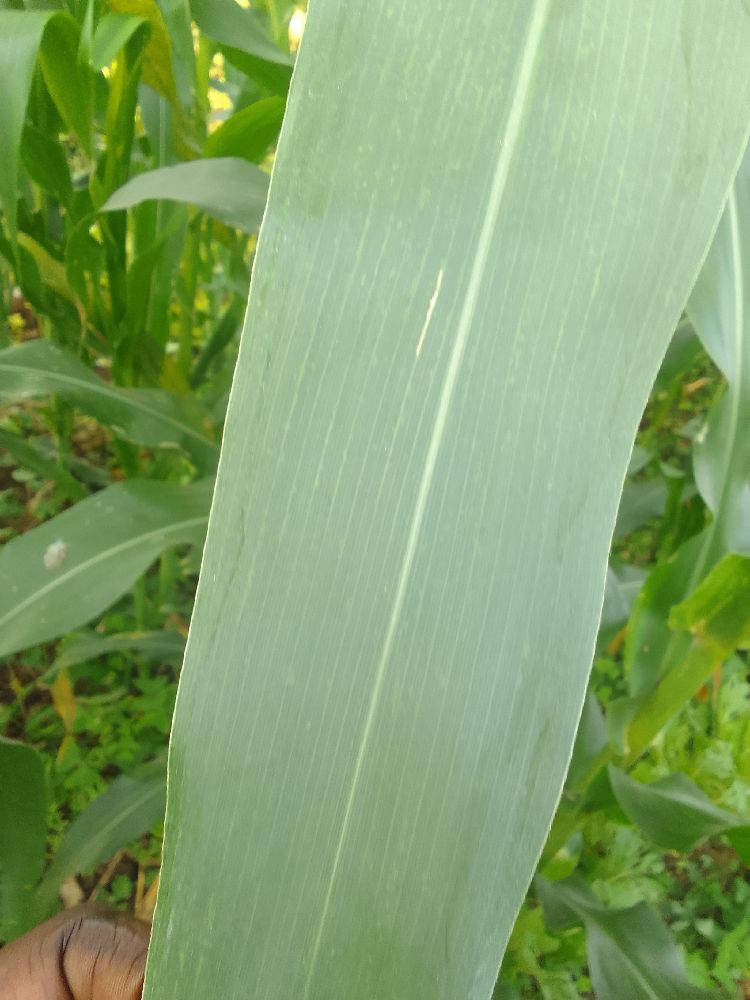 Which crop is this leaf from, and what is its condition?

maize, healthy
